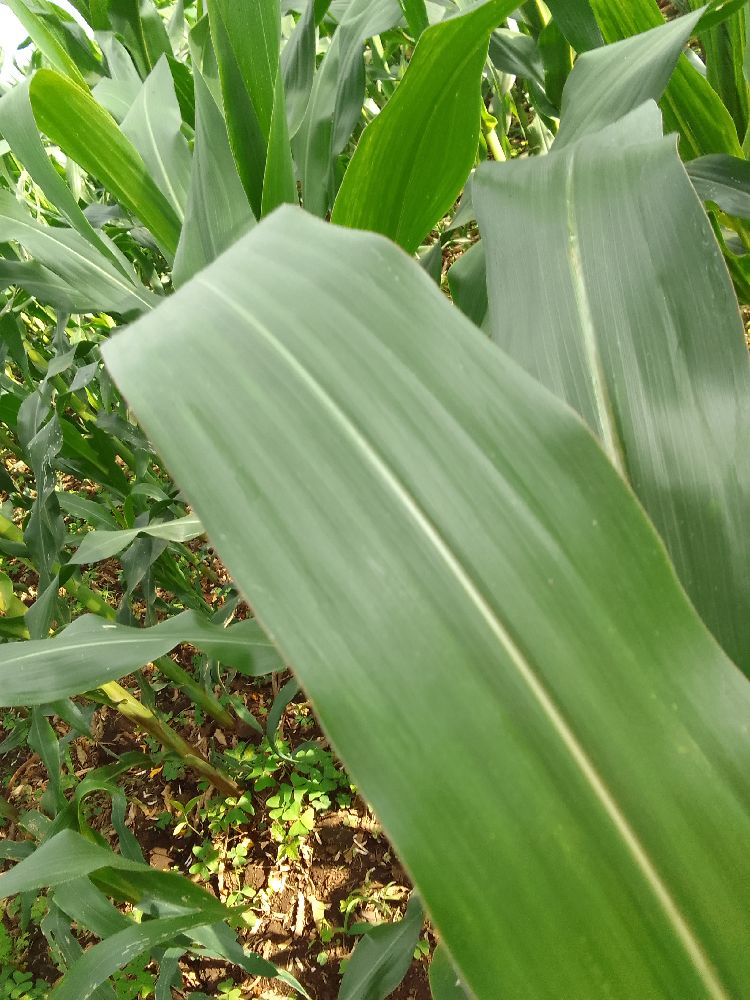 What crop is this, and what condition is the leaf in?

maize, healthy
